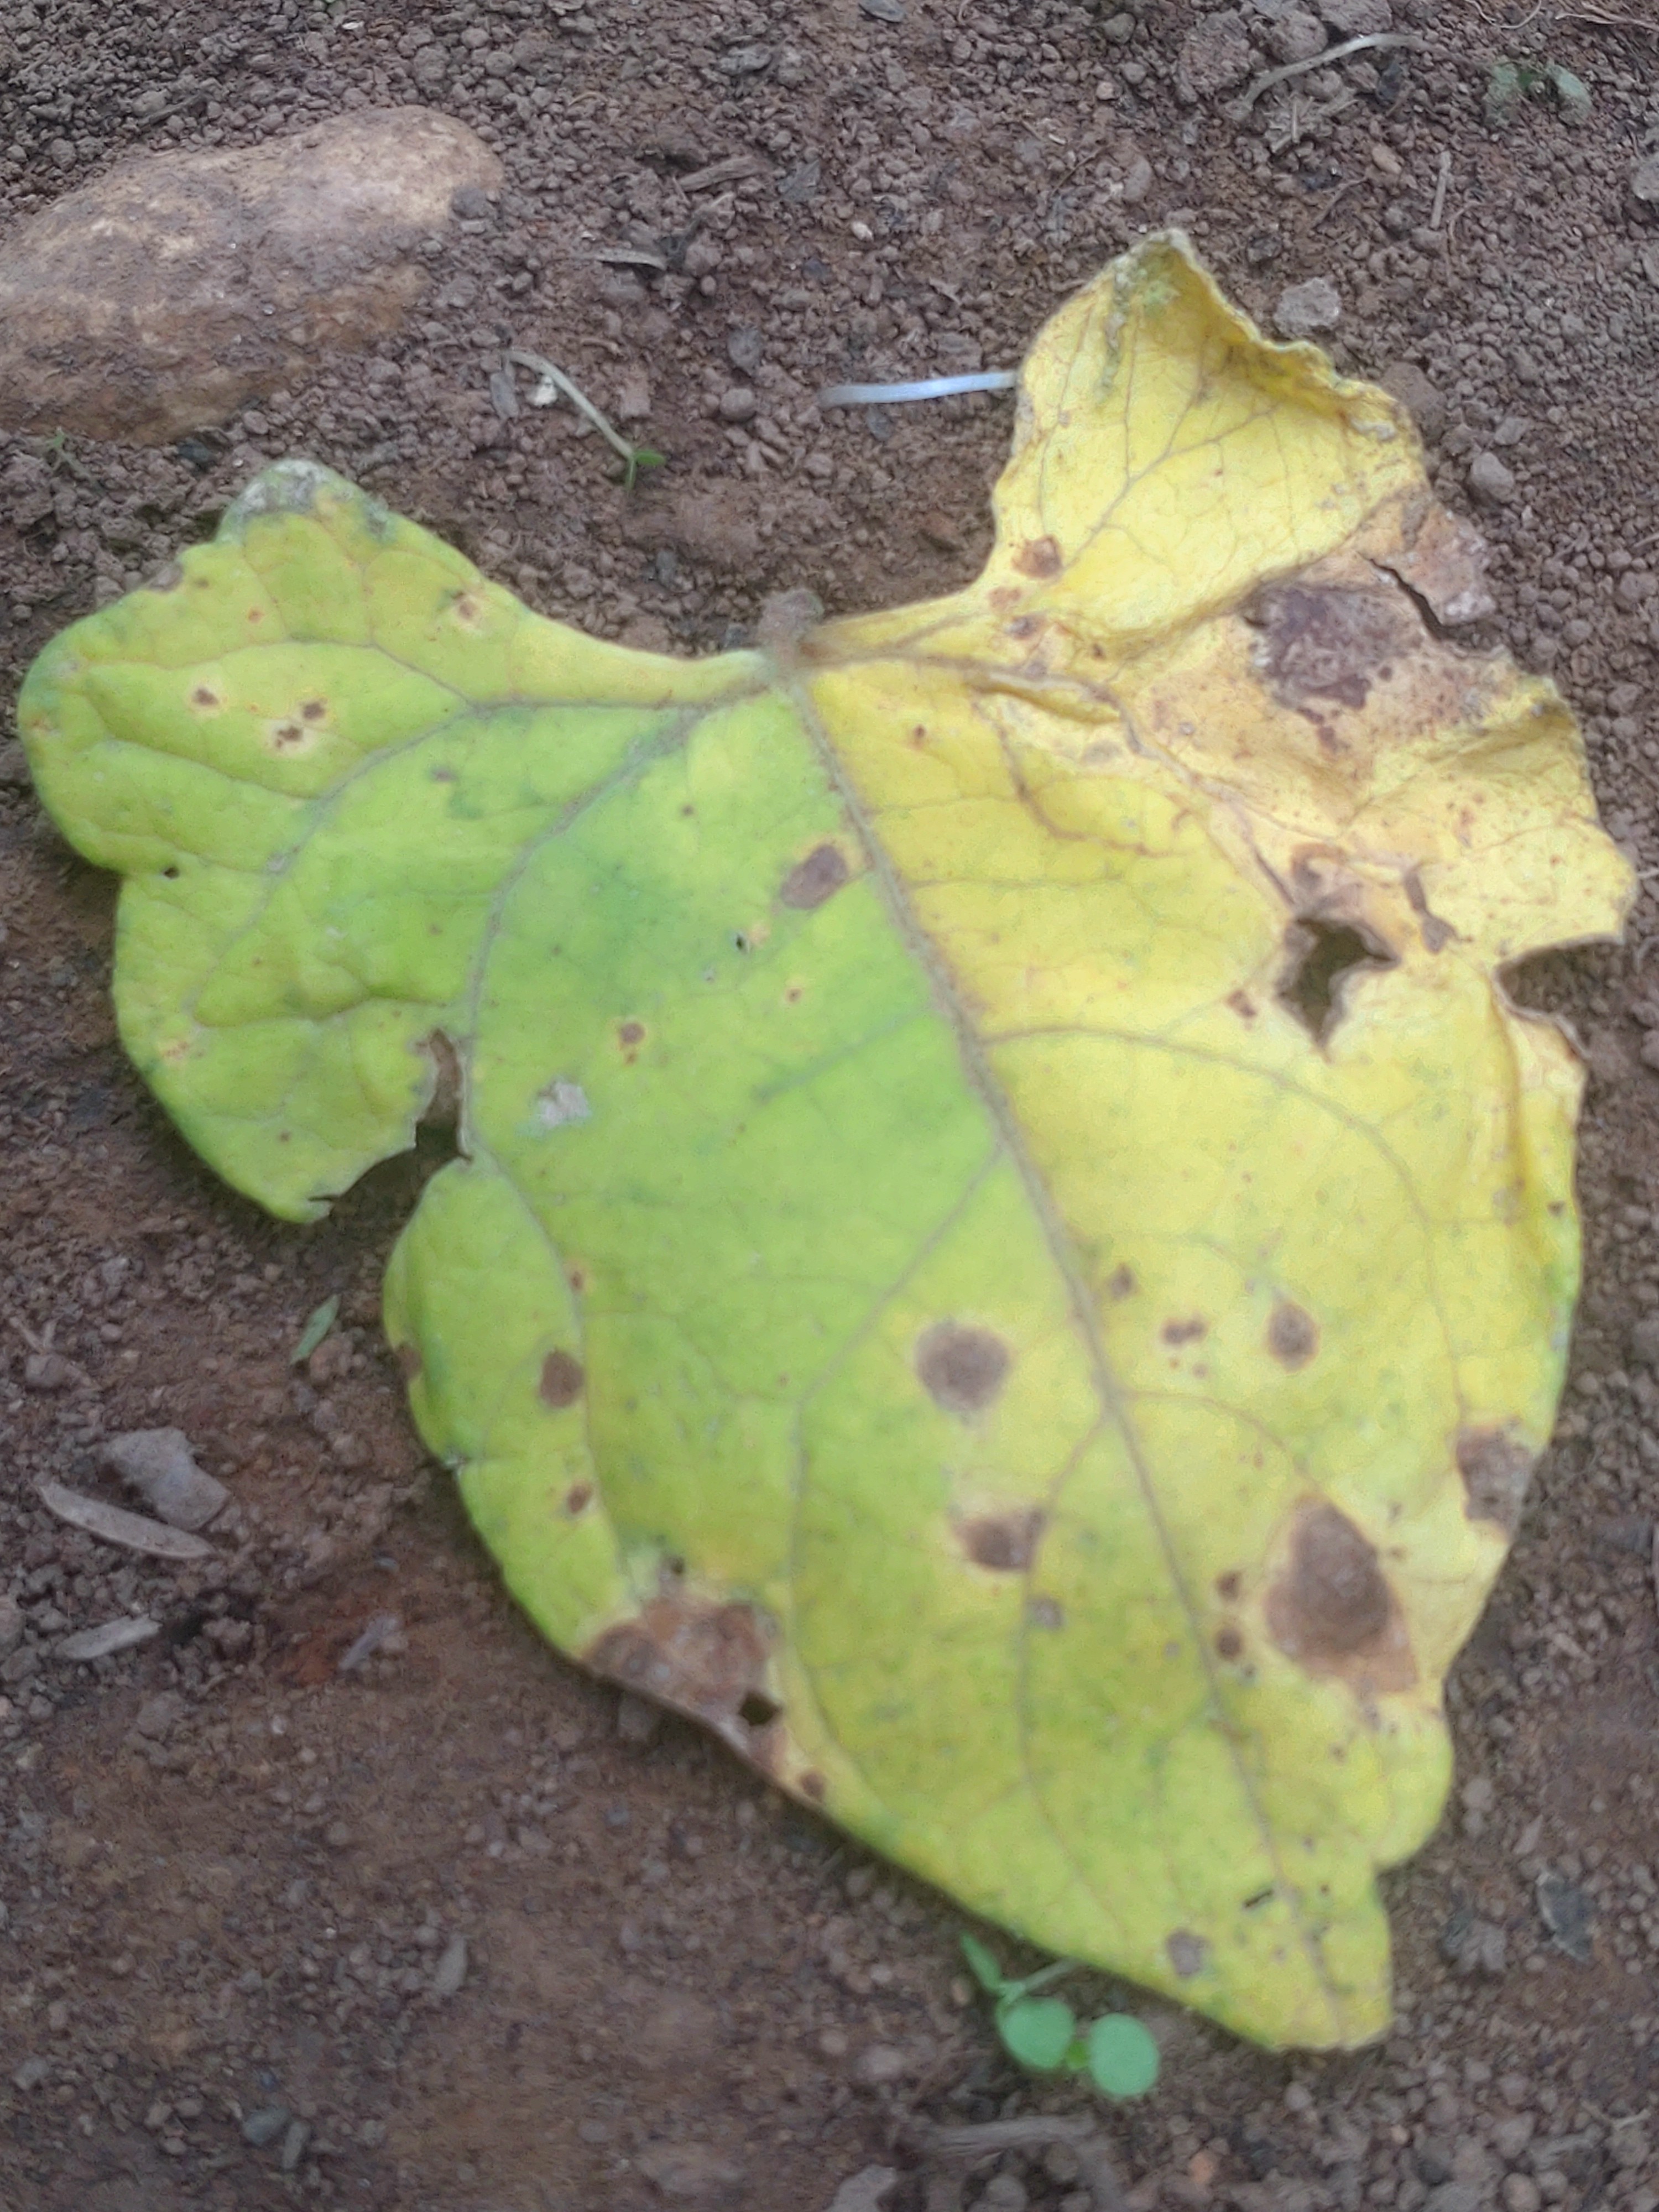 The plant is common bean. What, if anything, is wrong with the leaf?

anthracnose
